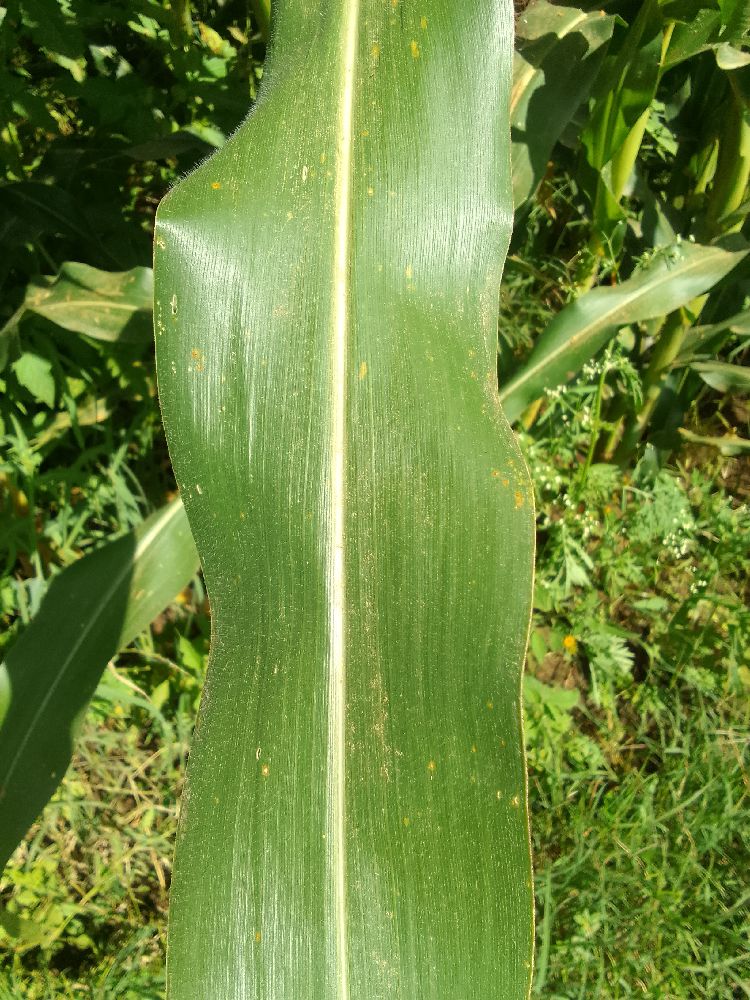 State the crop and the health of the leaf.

maize, healthy
